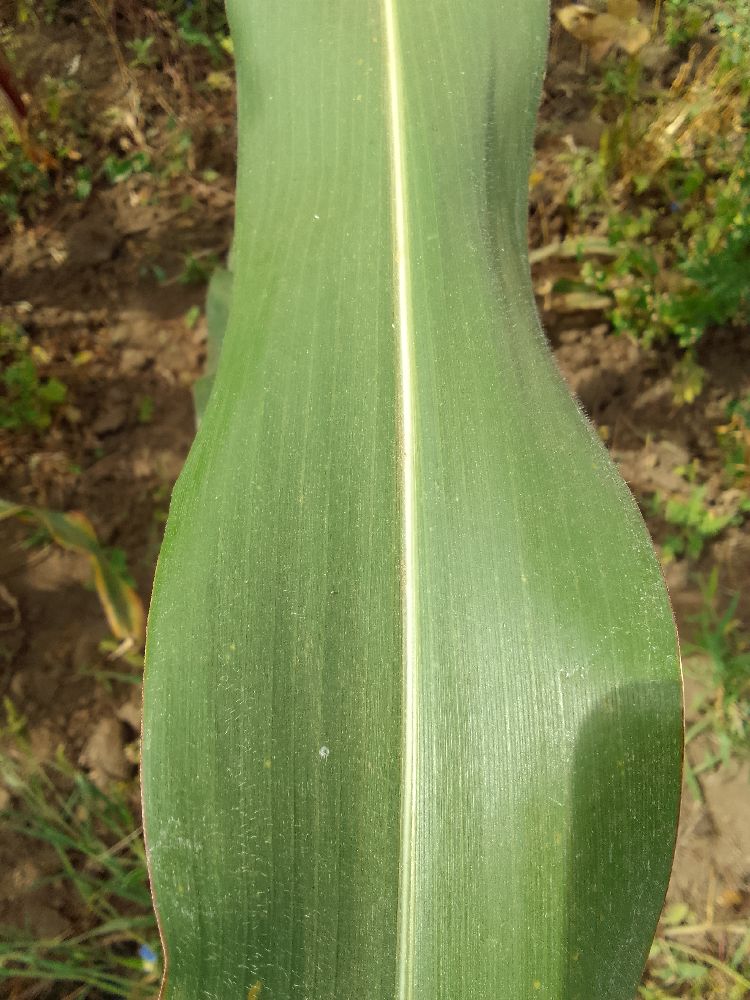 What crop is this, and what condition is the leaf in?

maize, healthy
